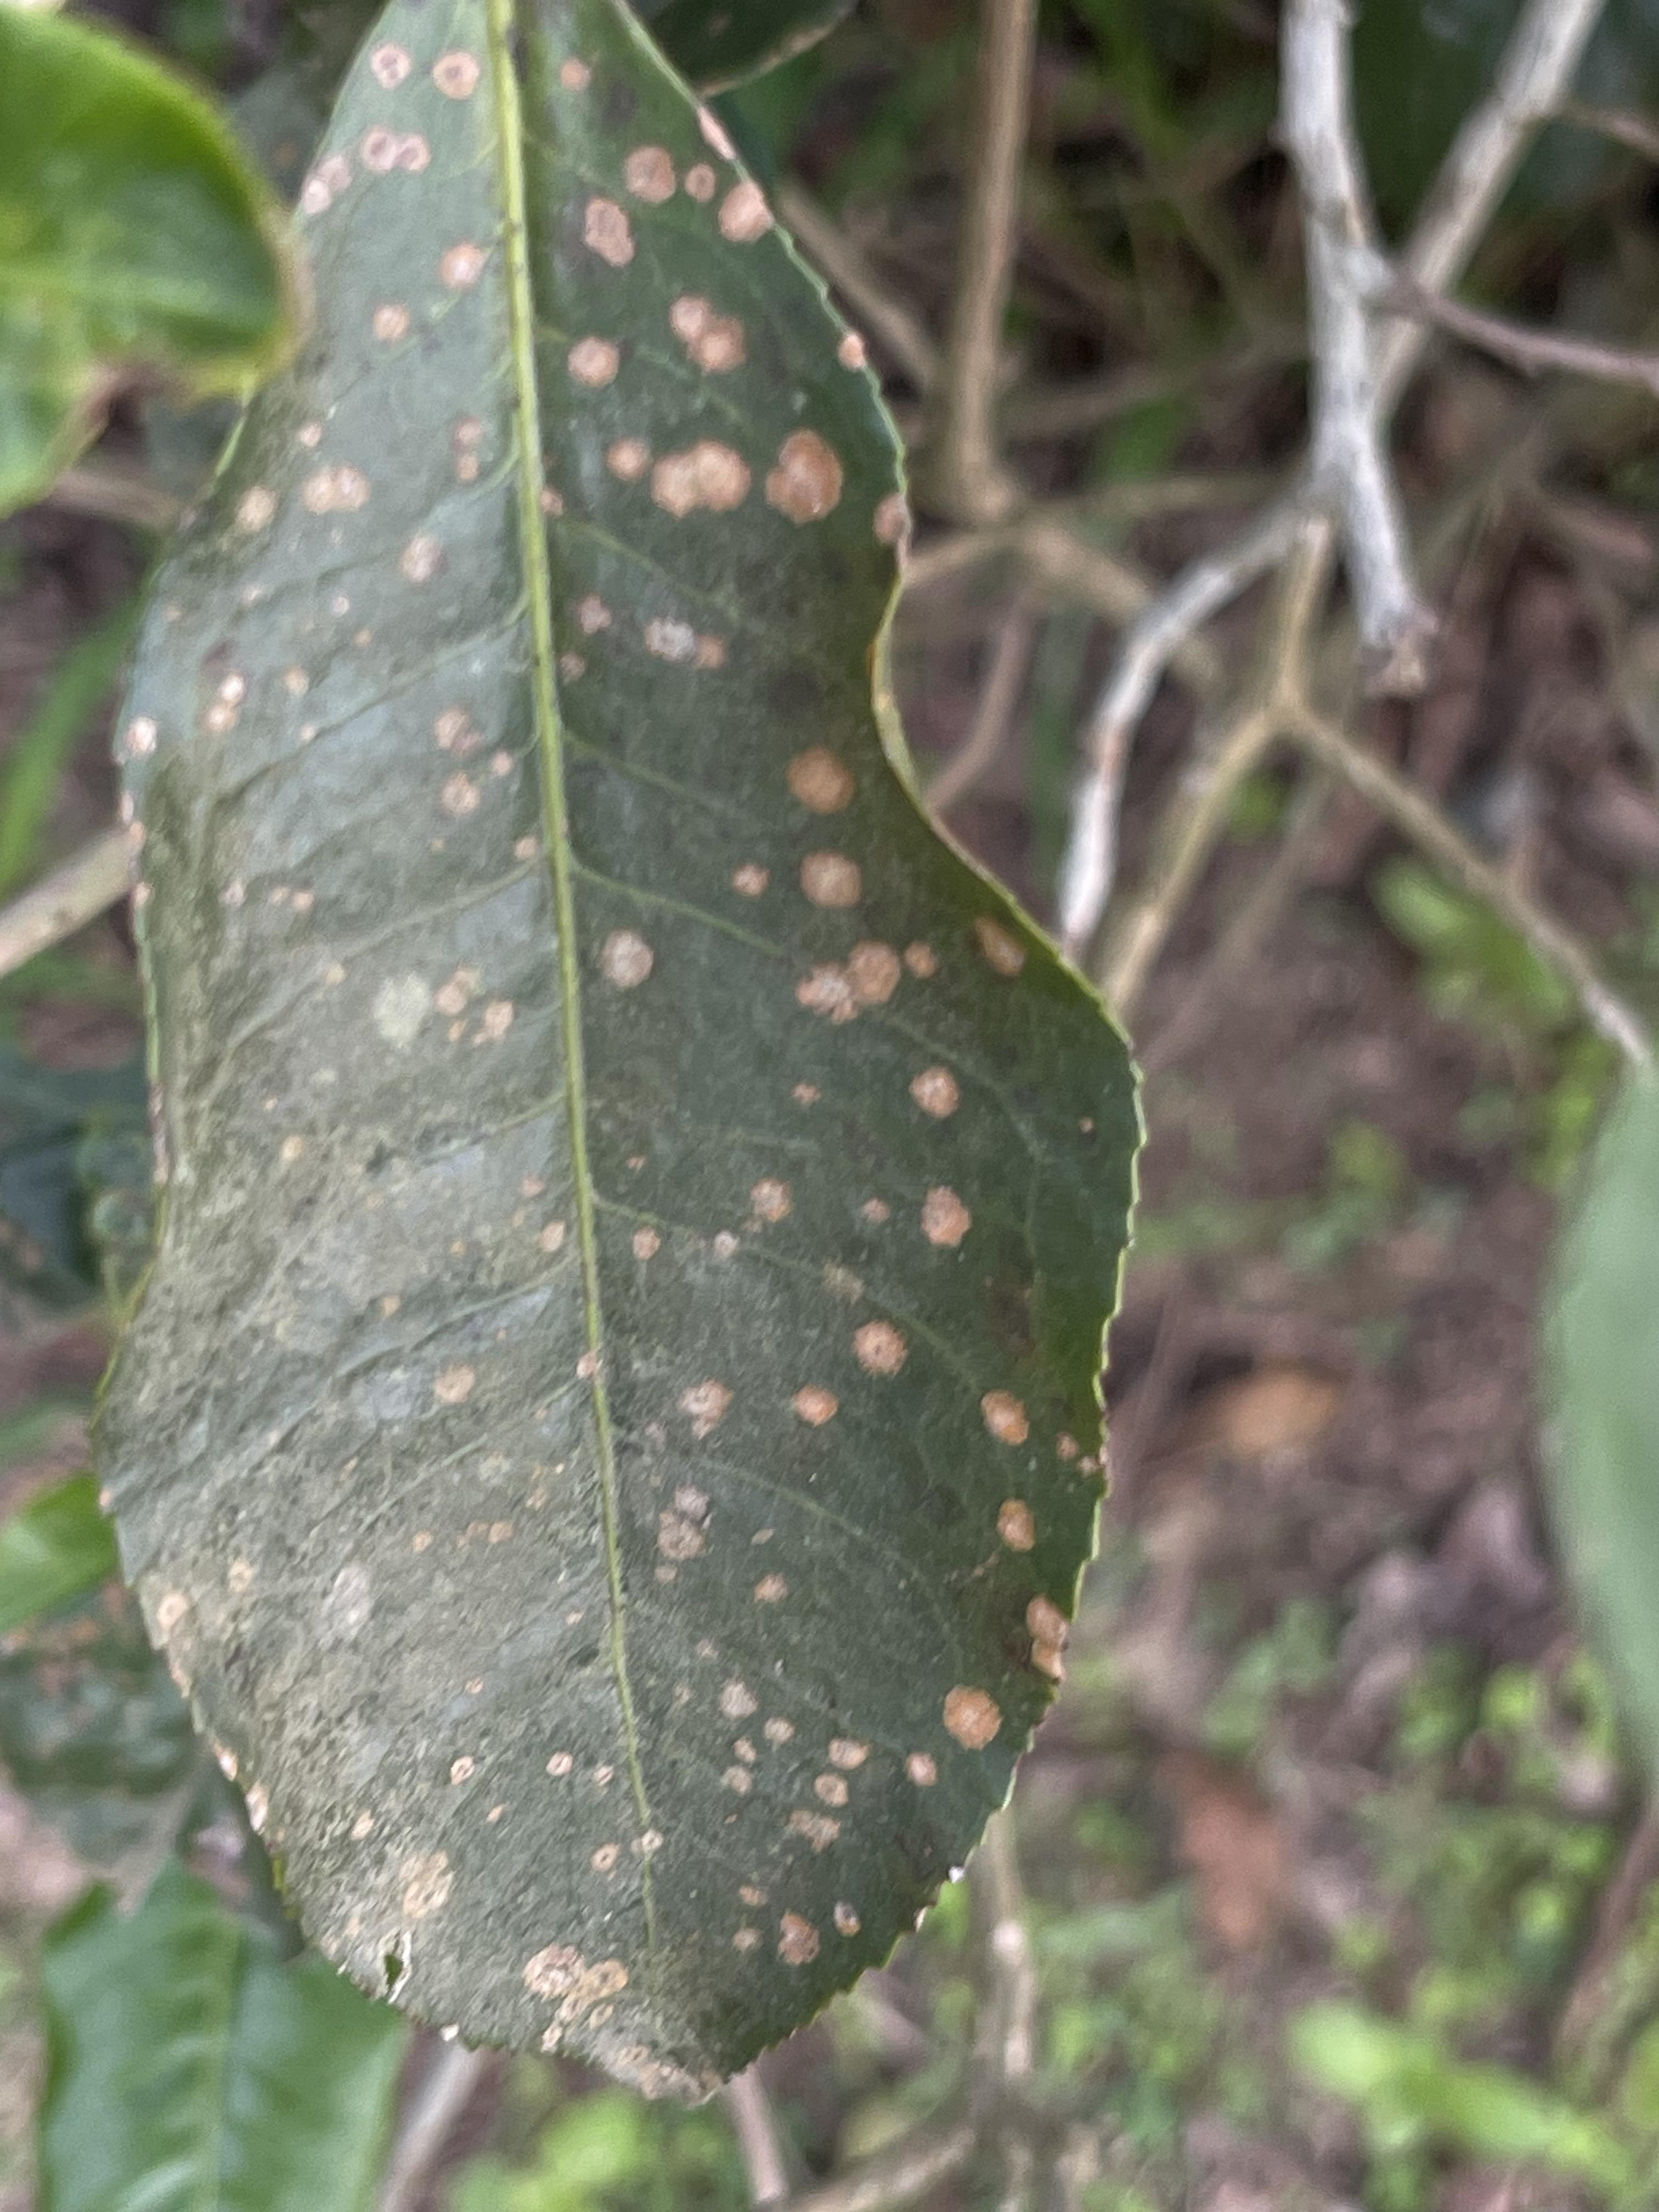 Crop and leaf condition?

tea, red rust
